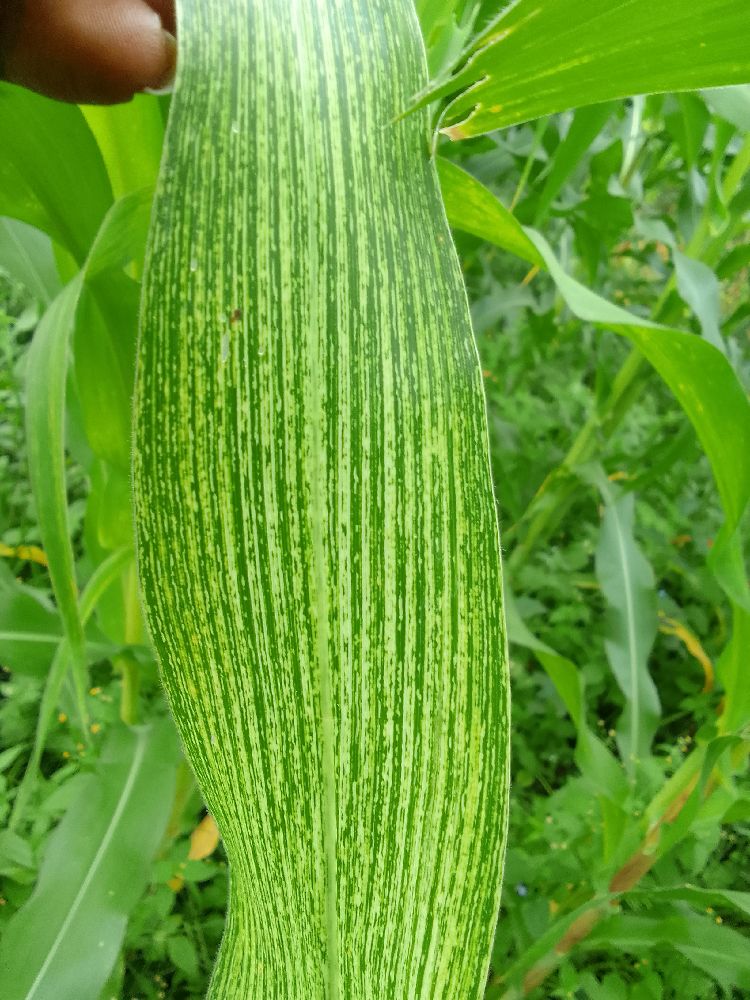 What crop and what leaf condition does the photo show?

maize, maize streak virus
